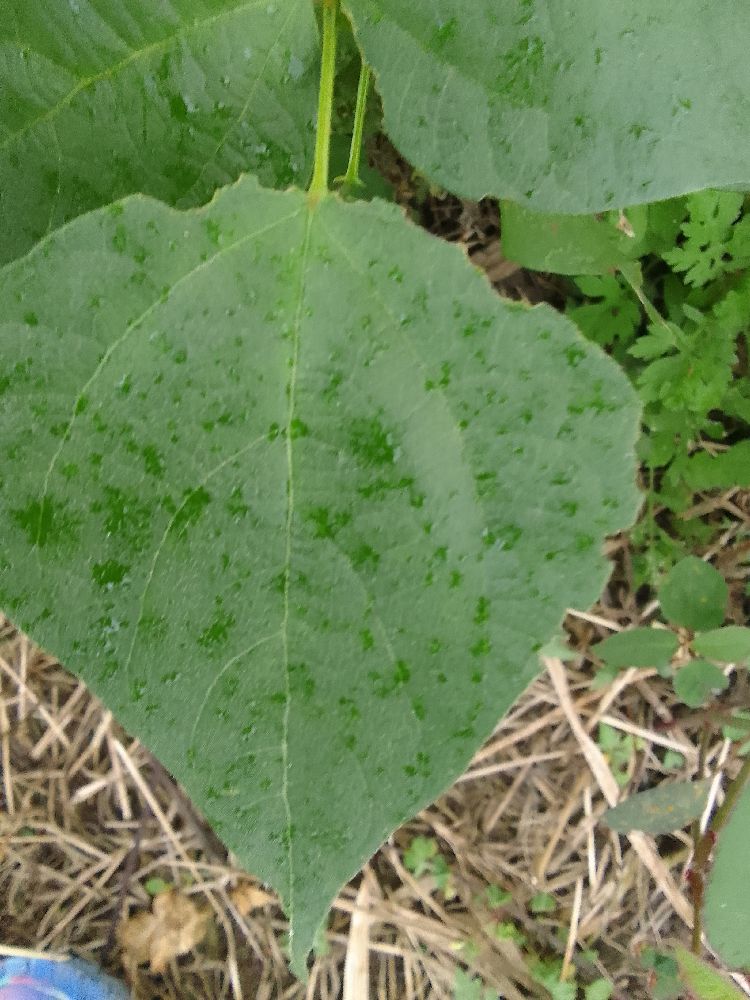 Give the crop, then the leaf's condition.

common bean, healthy
